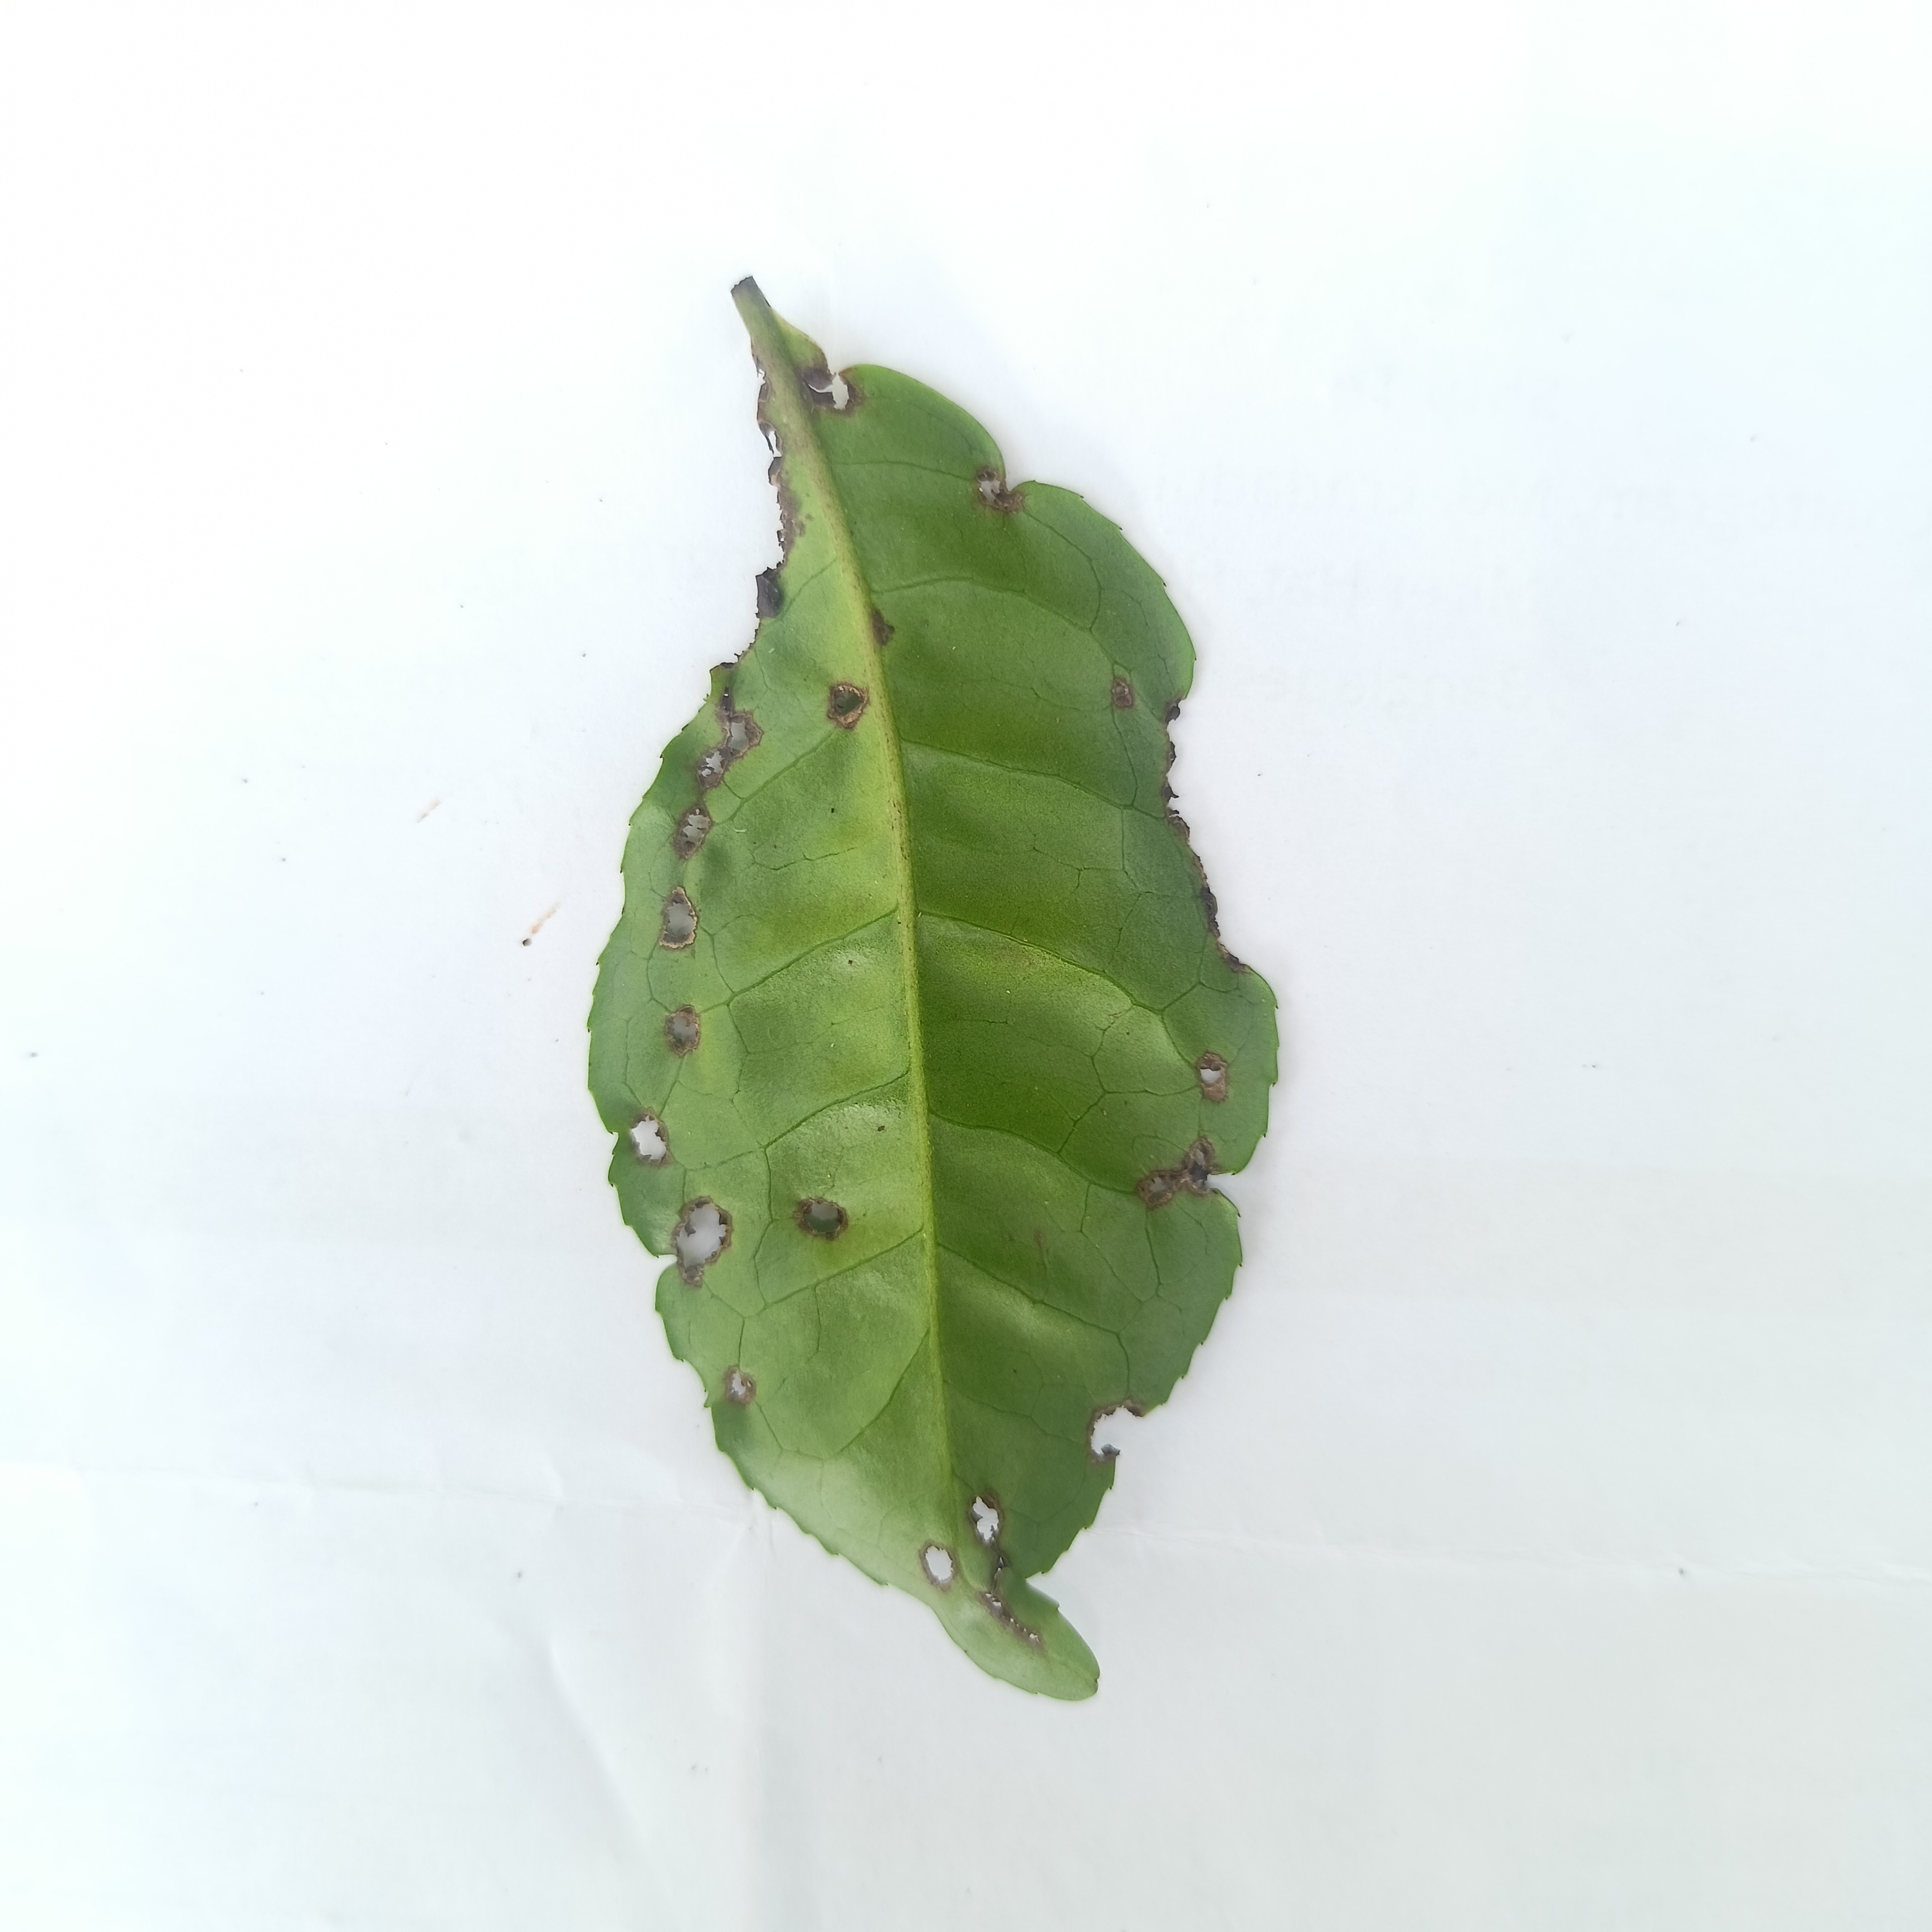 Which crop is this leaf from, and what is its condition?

tea, helopeltis
